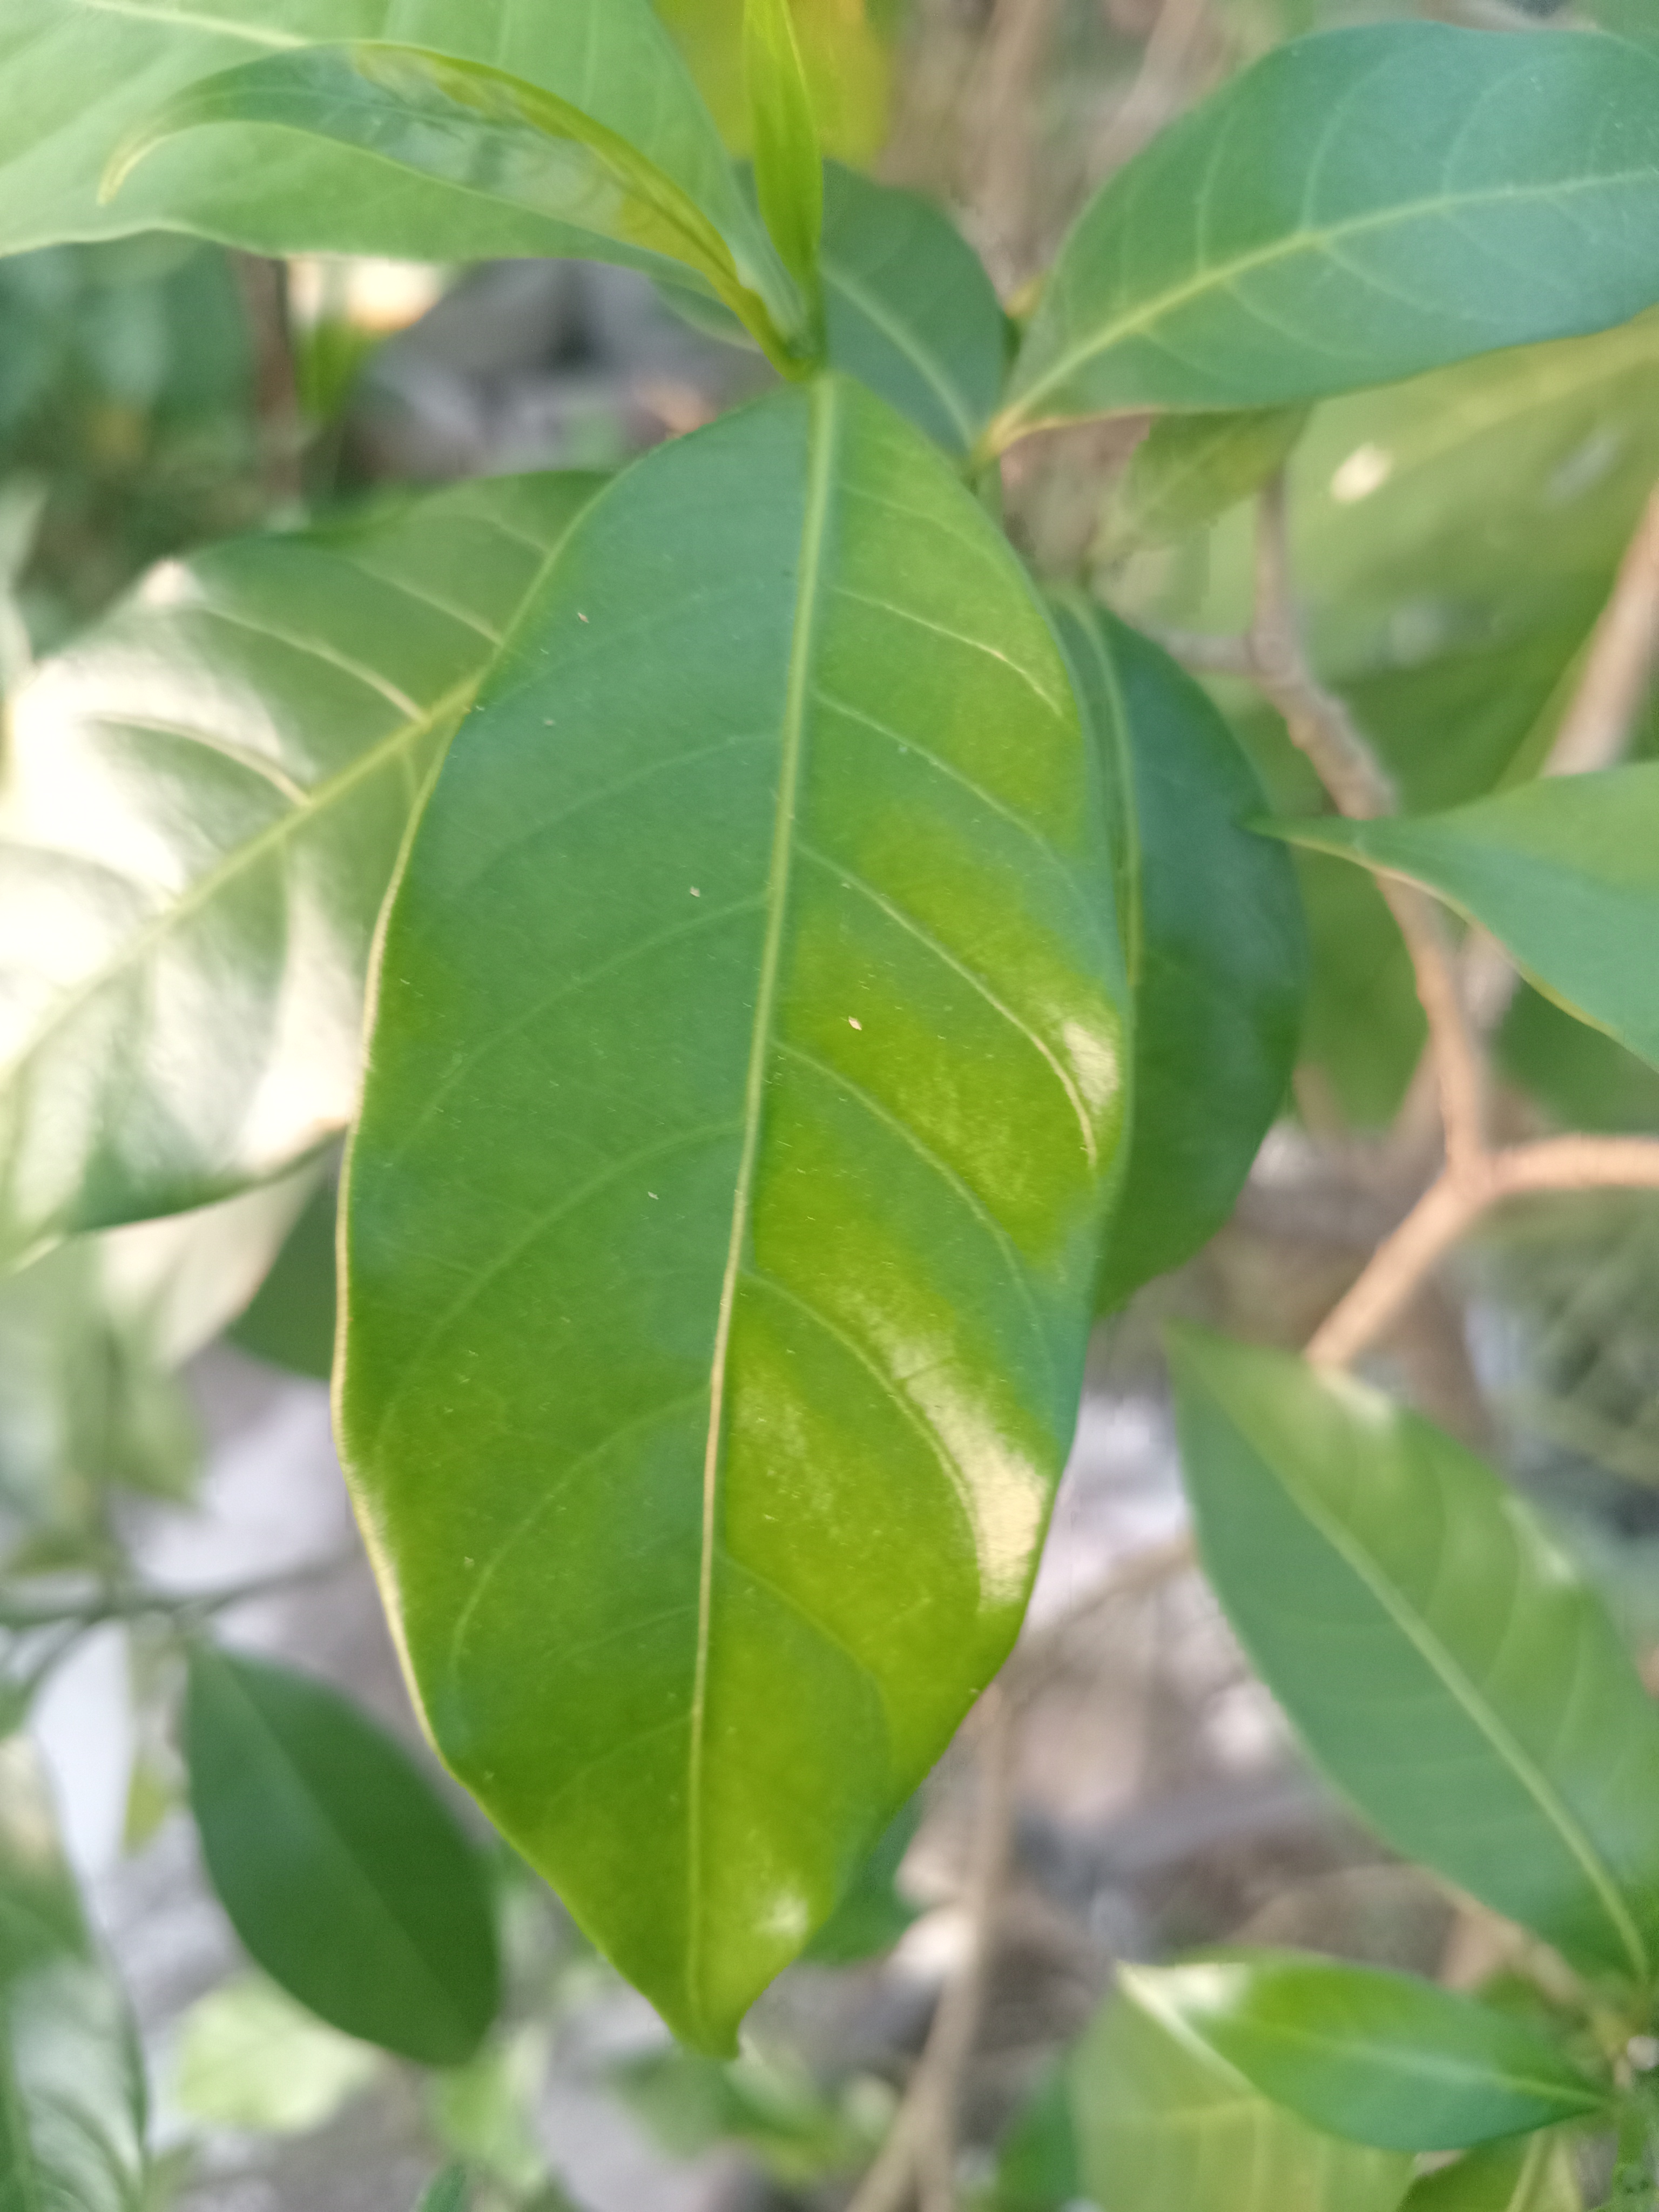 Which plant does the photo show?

togor
